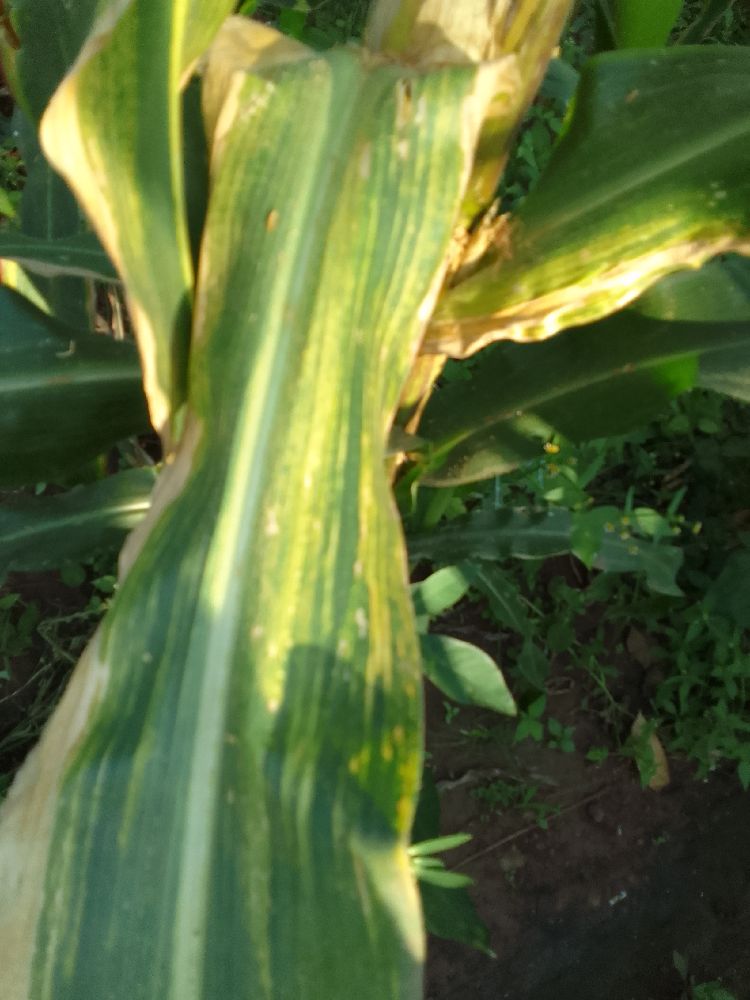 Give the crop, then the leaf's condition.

maize, maize lethal necrosis
